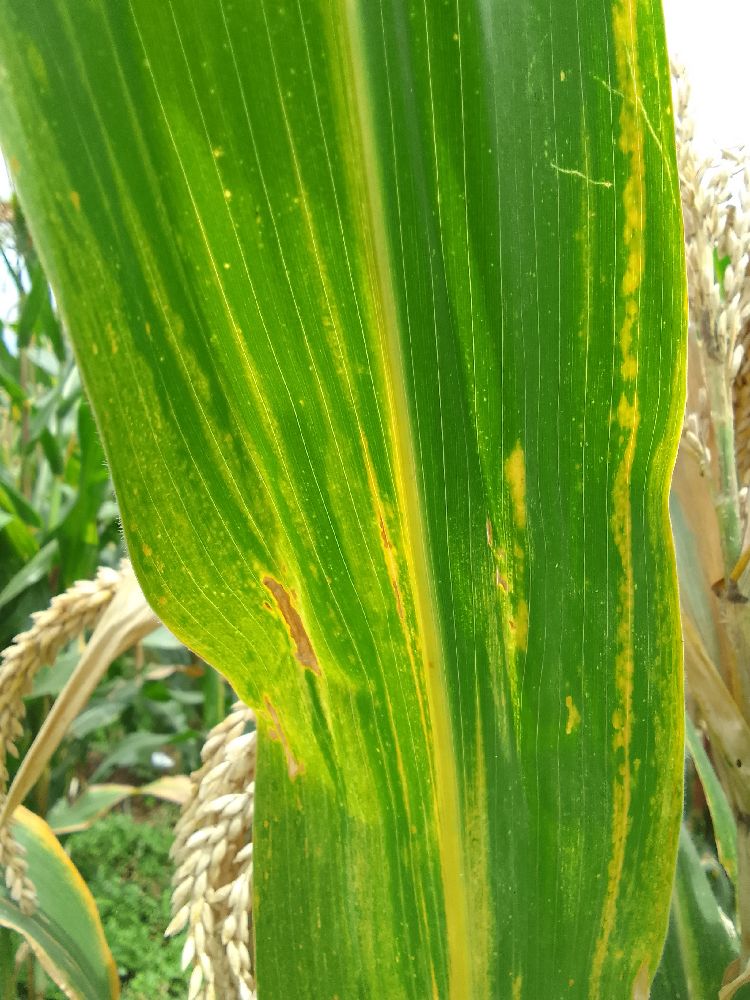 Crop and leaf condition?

maize, maize lethal necrosis
